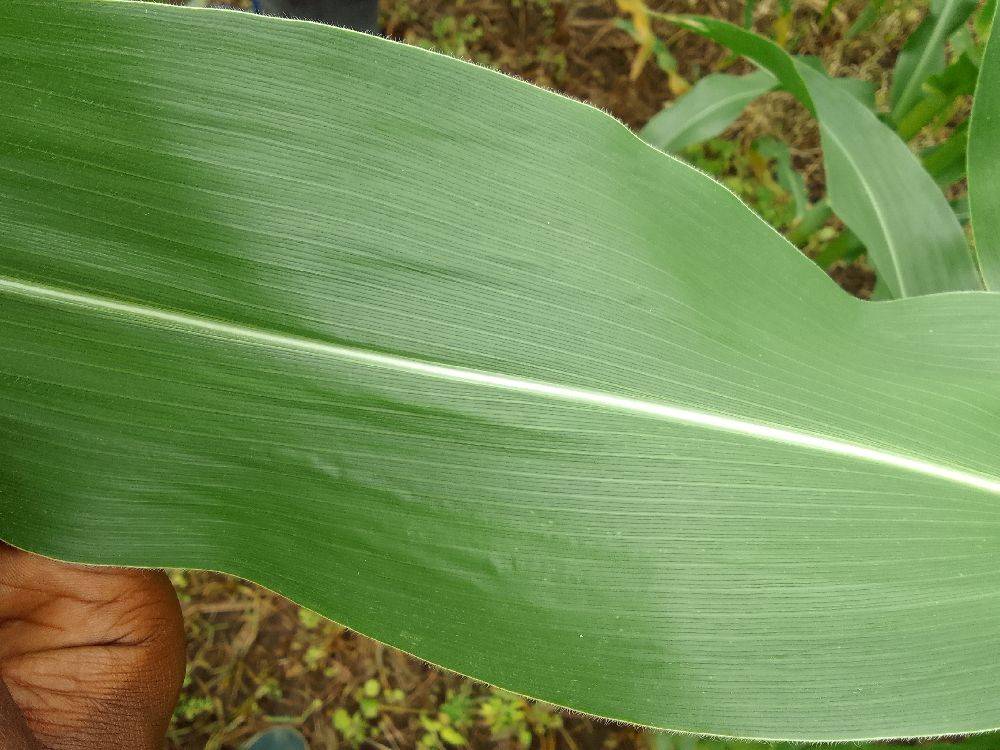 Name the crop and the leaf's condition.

maize, healthy
